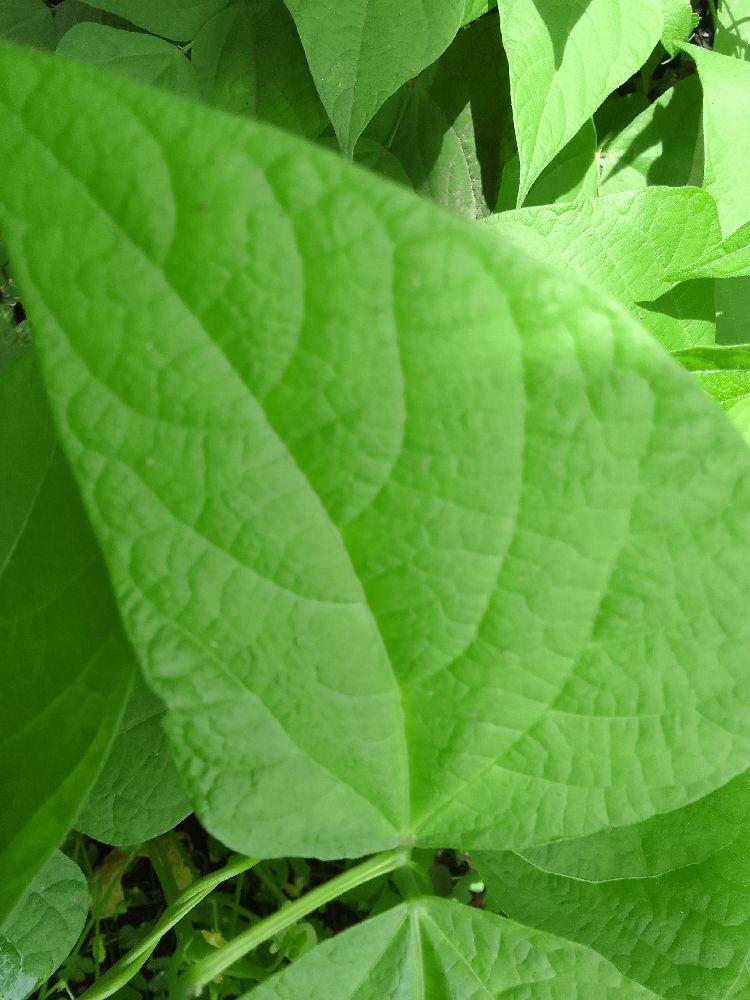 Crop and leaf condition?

common bean, healthy
